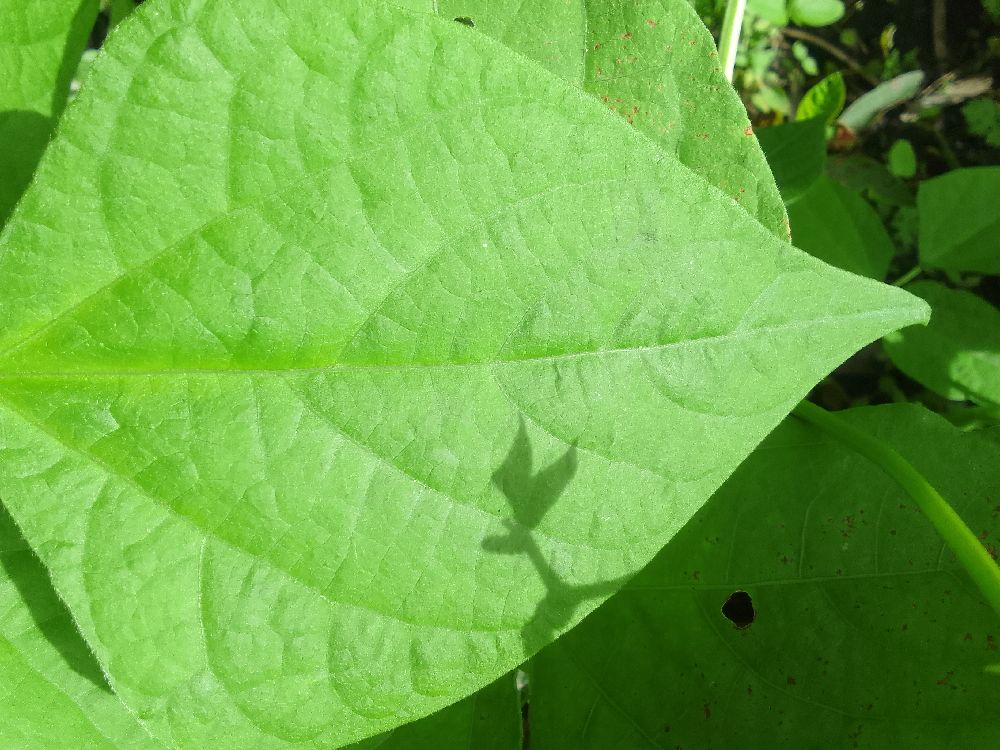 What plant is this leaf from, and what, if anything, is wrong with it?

common bean, healthy
